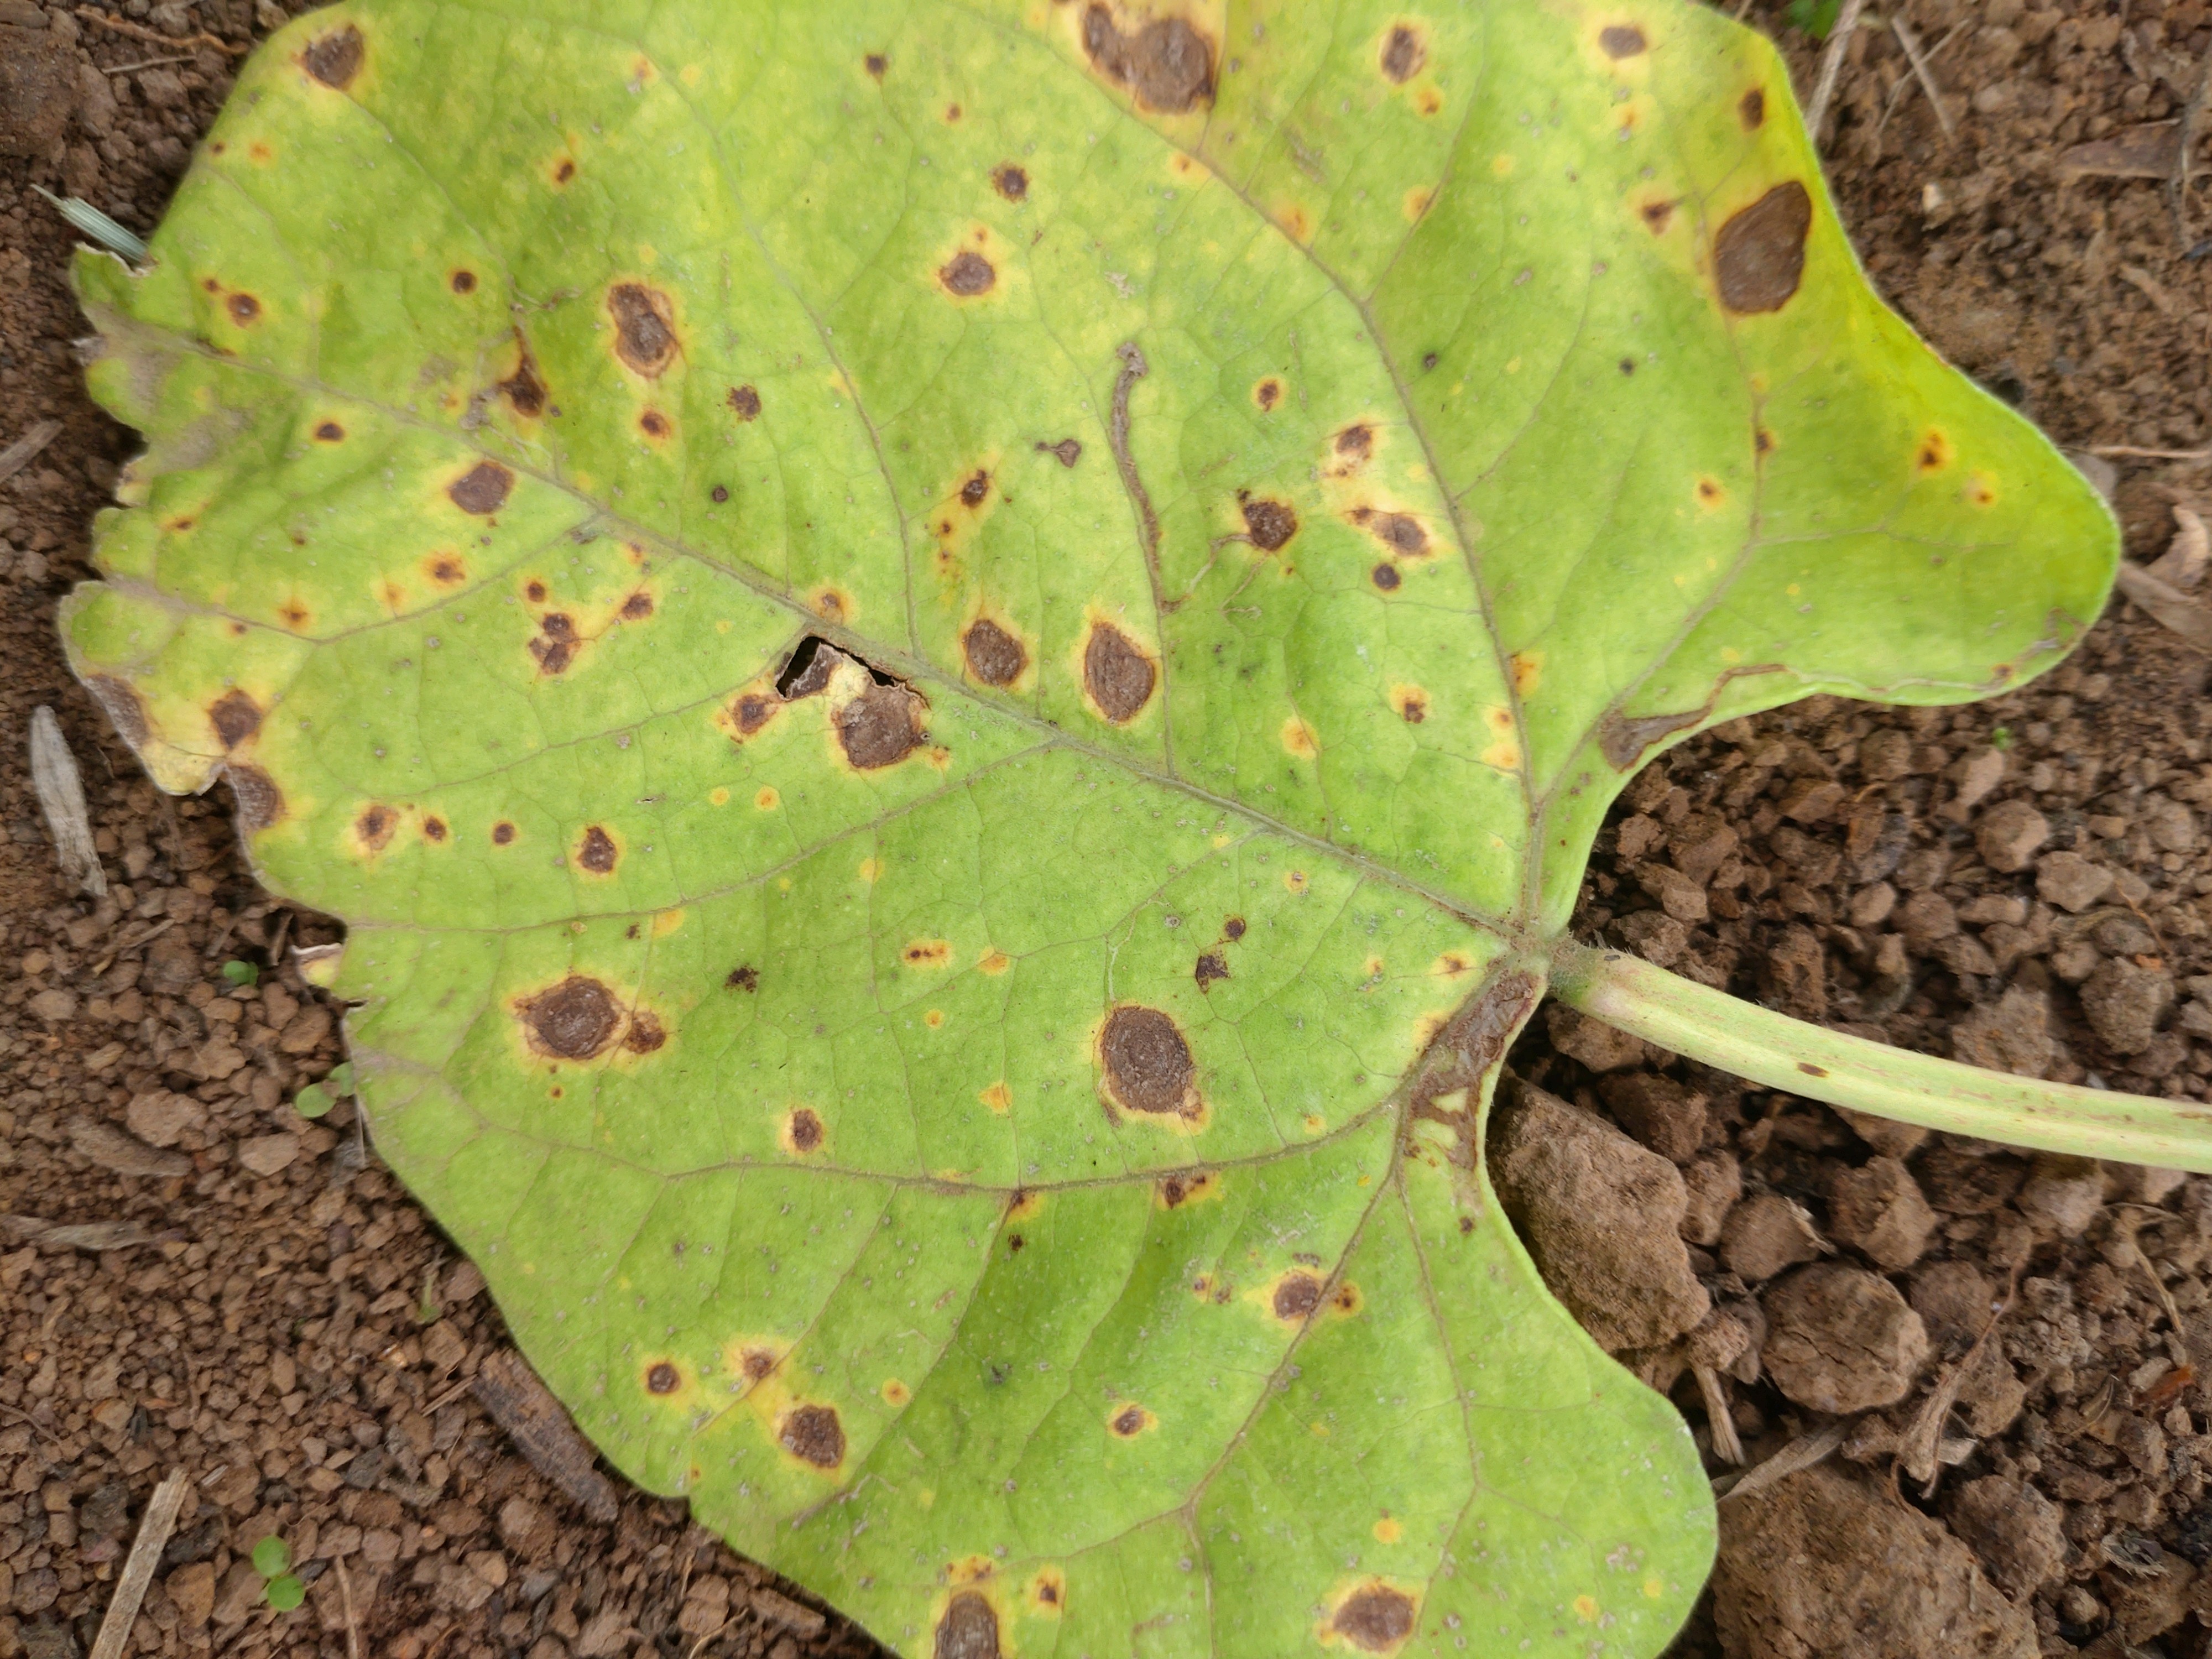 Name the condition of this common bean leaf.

rust
